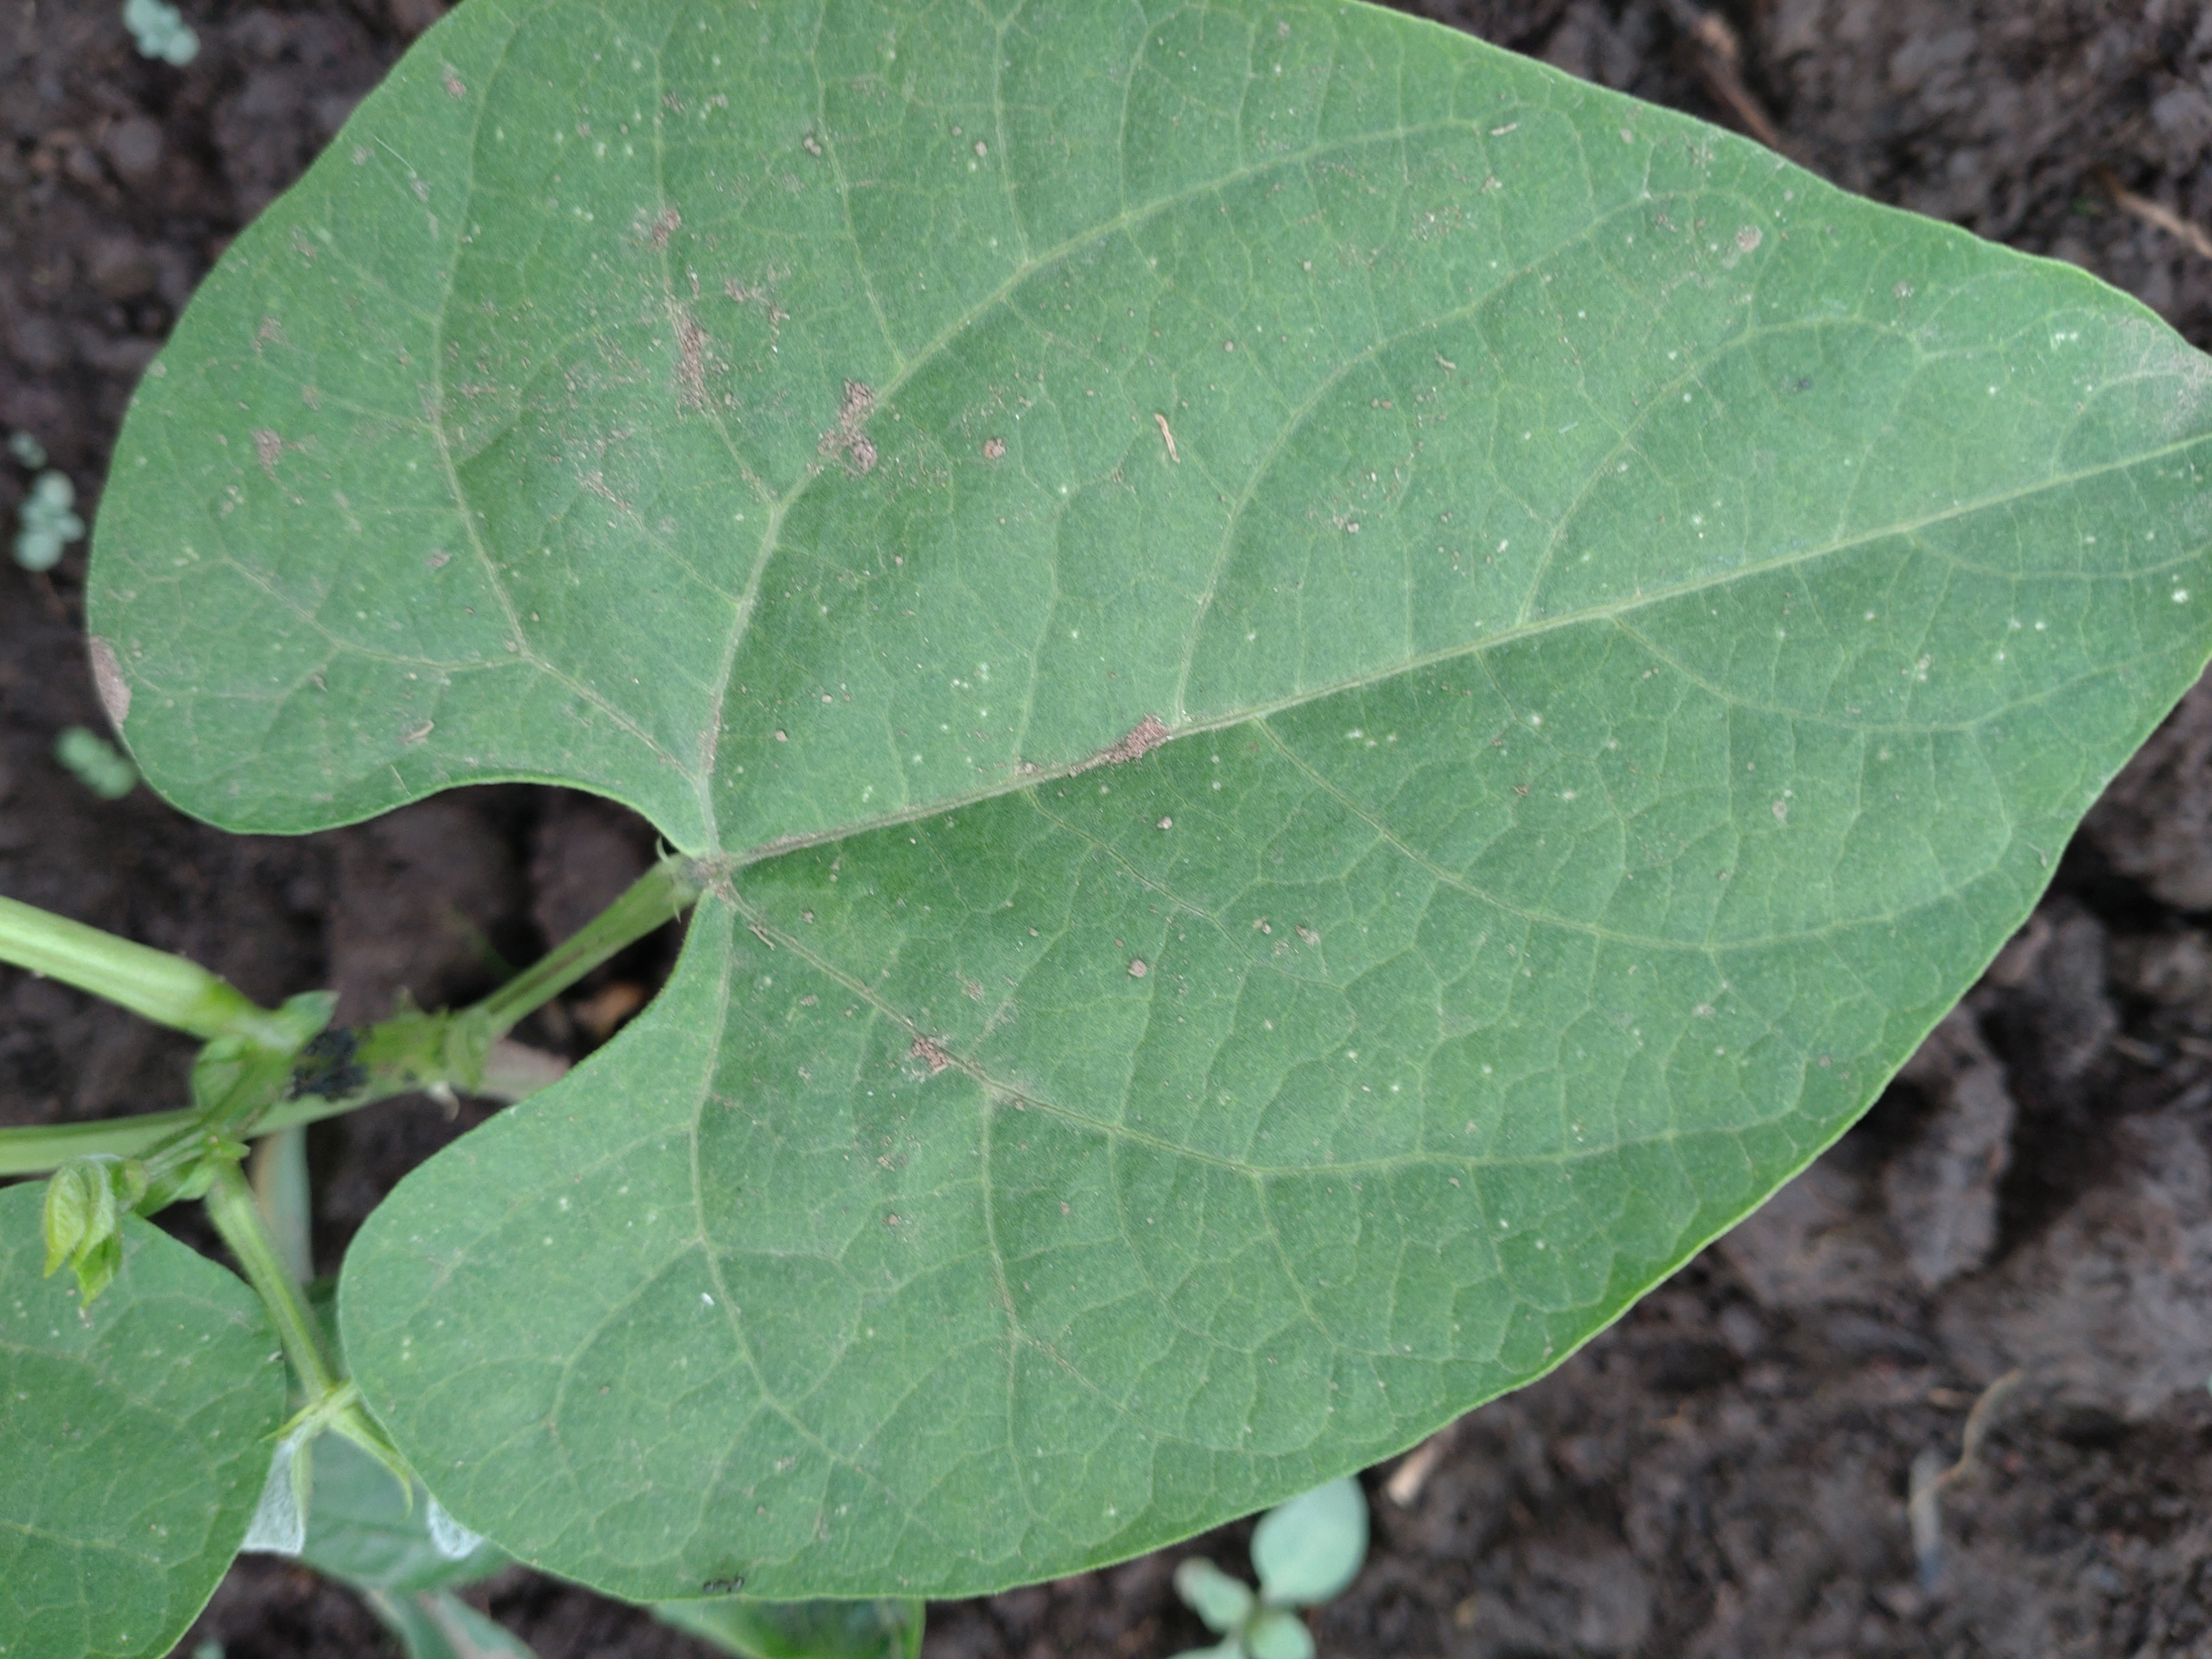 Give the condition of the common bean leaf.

healthy
